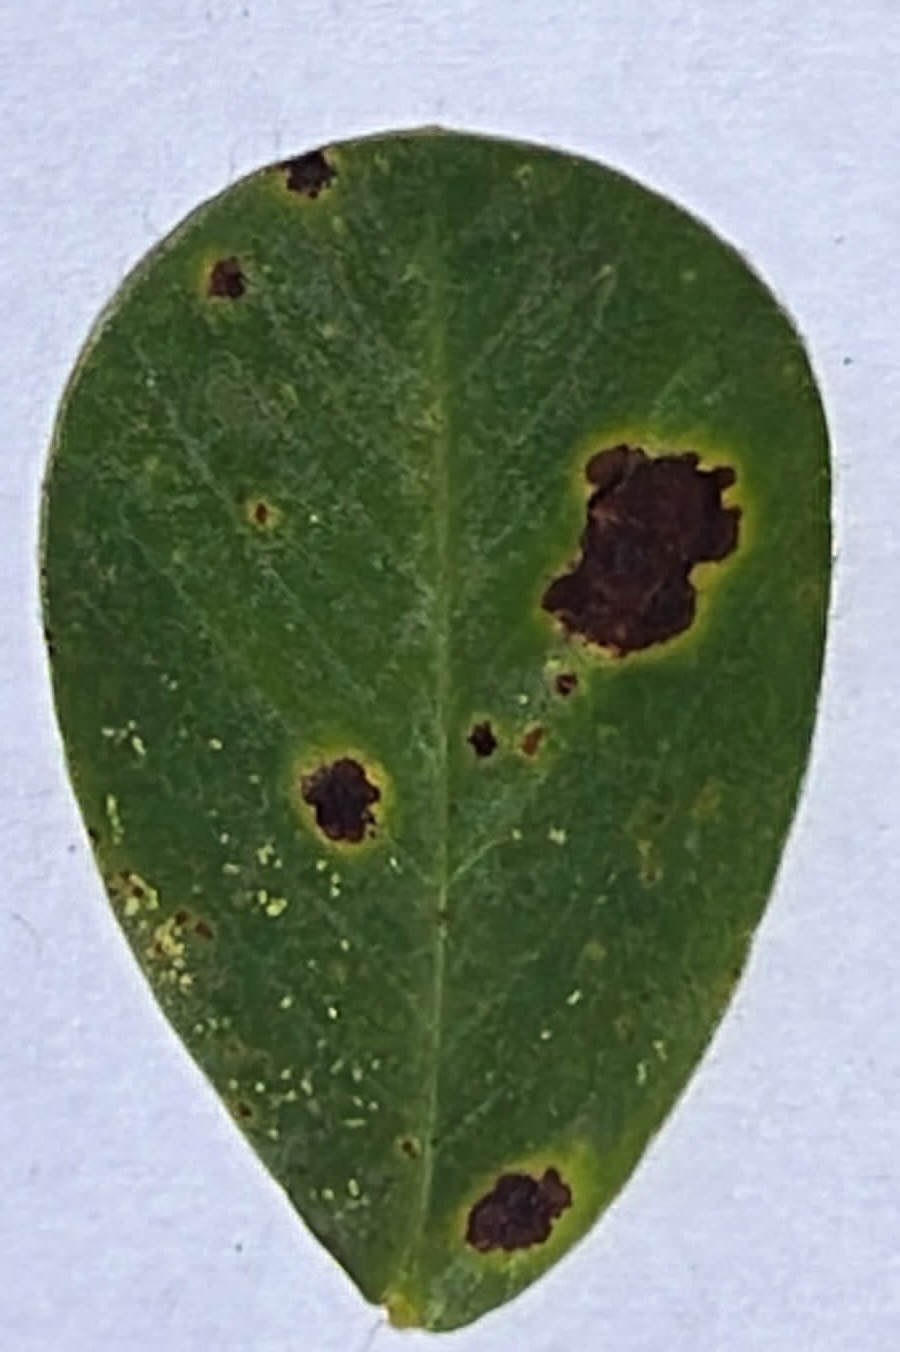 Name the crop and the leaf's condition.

peanut, nothapassalora personata
